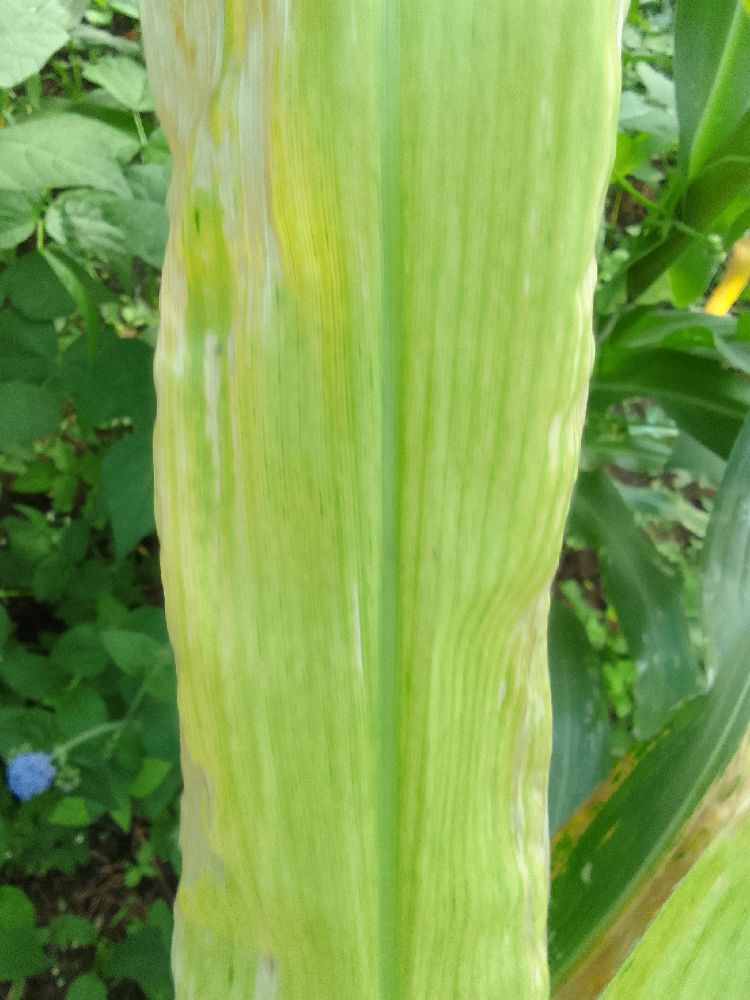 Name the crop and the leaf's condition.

maize, maize lethal necrosis
